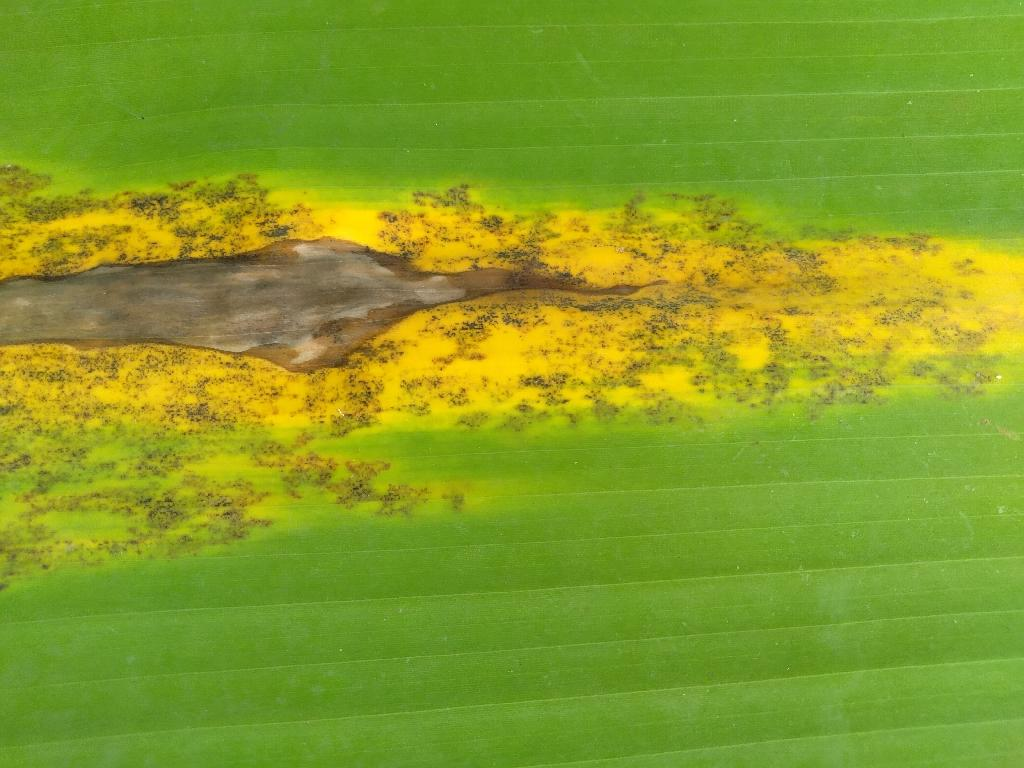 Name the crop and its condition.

banana, black sigatoka
